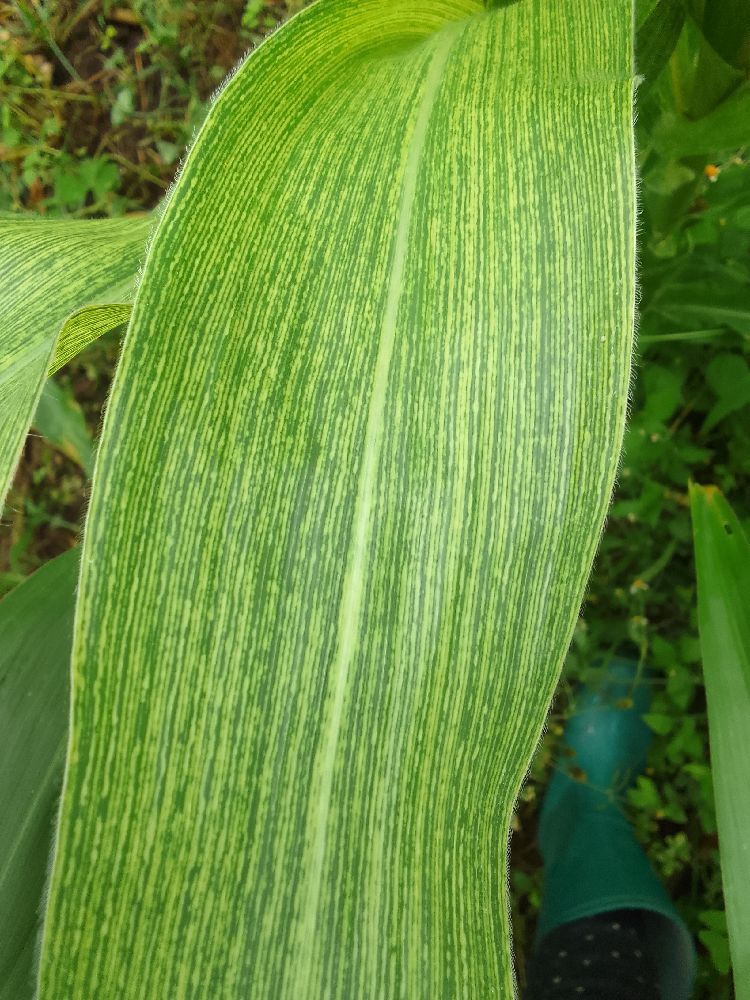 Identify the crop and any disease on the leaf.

maize, maize streak virus
